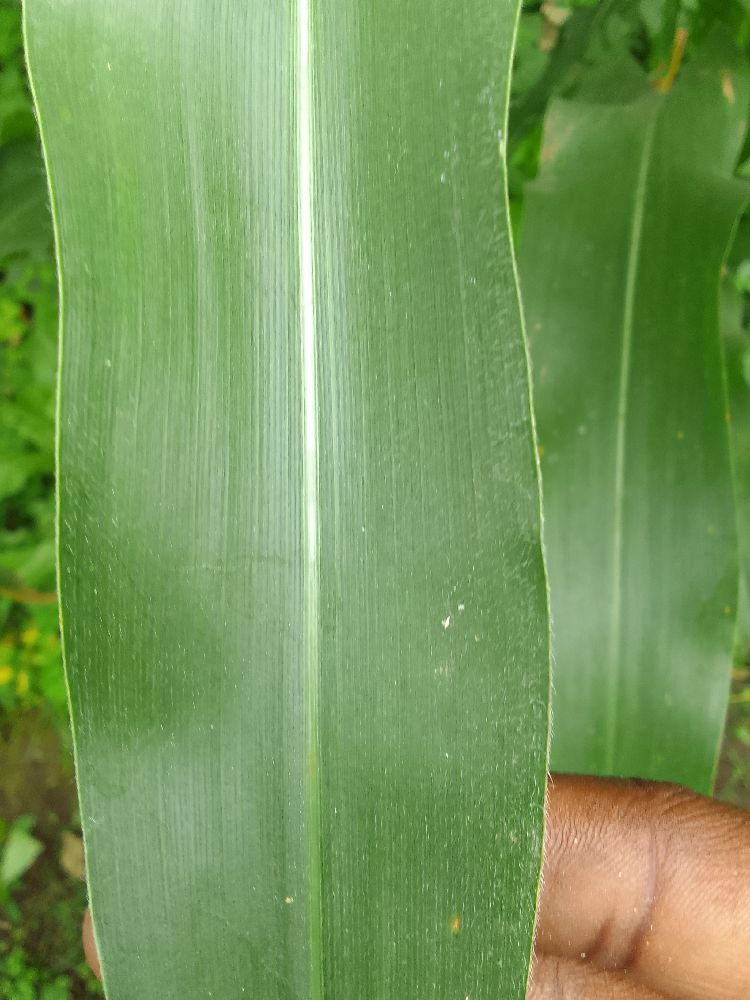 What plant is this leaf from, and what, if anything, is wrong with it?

maize, healthy
